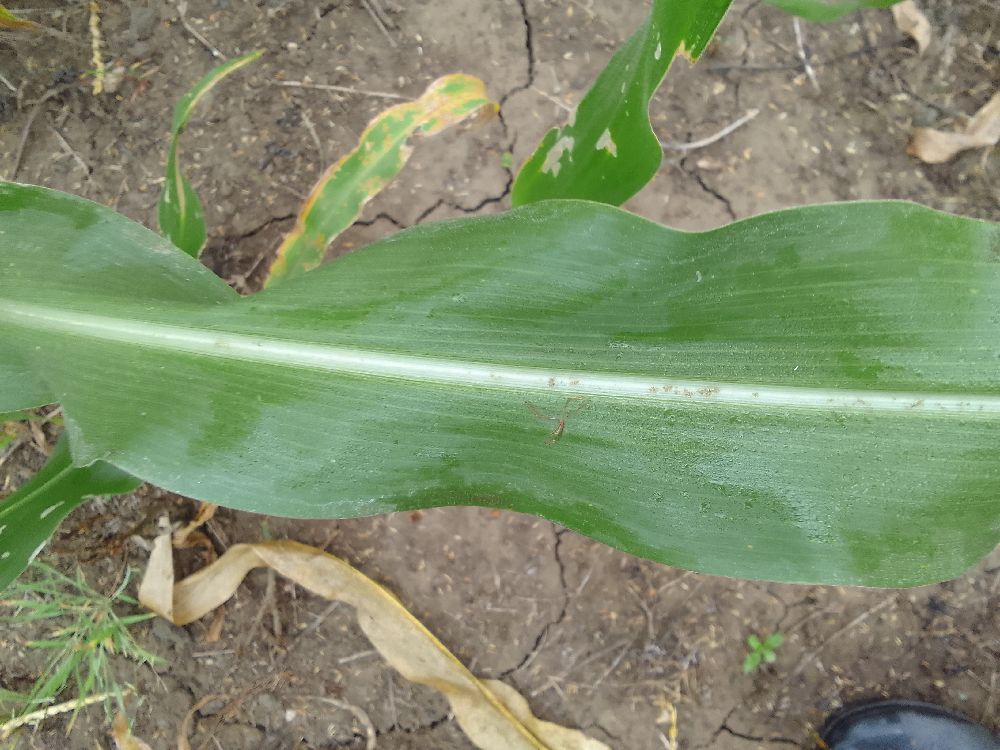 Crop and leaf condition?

maize, healthy
